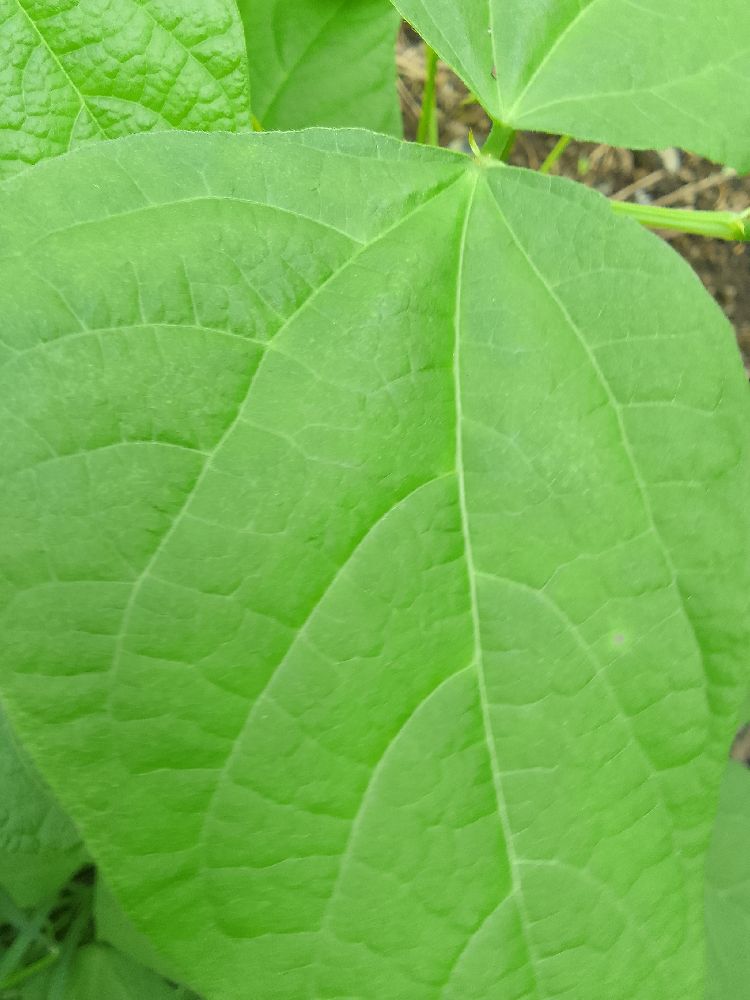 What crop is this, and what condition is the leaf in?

common bean, healthy
